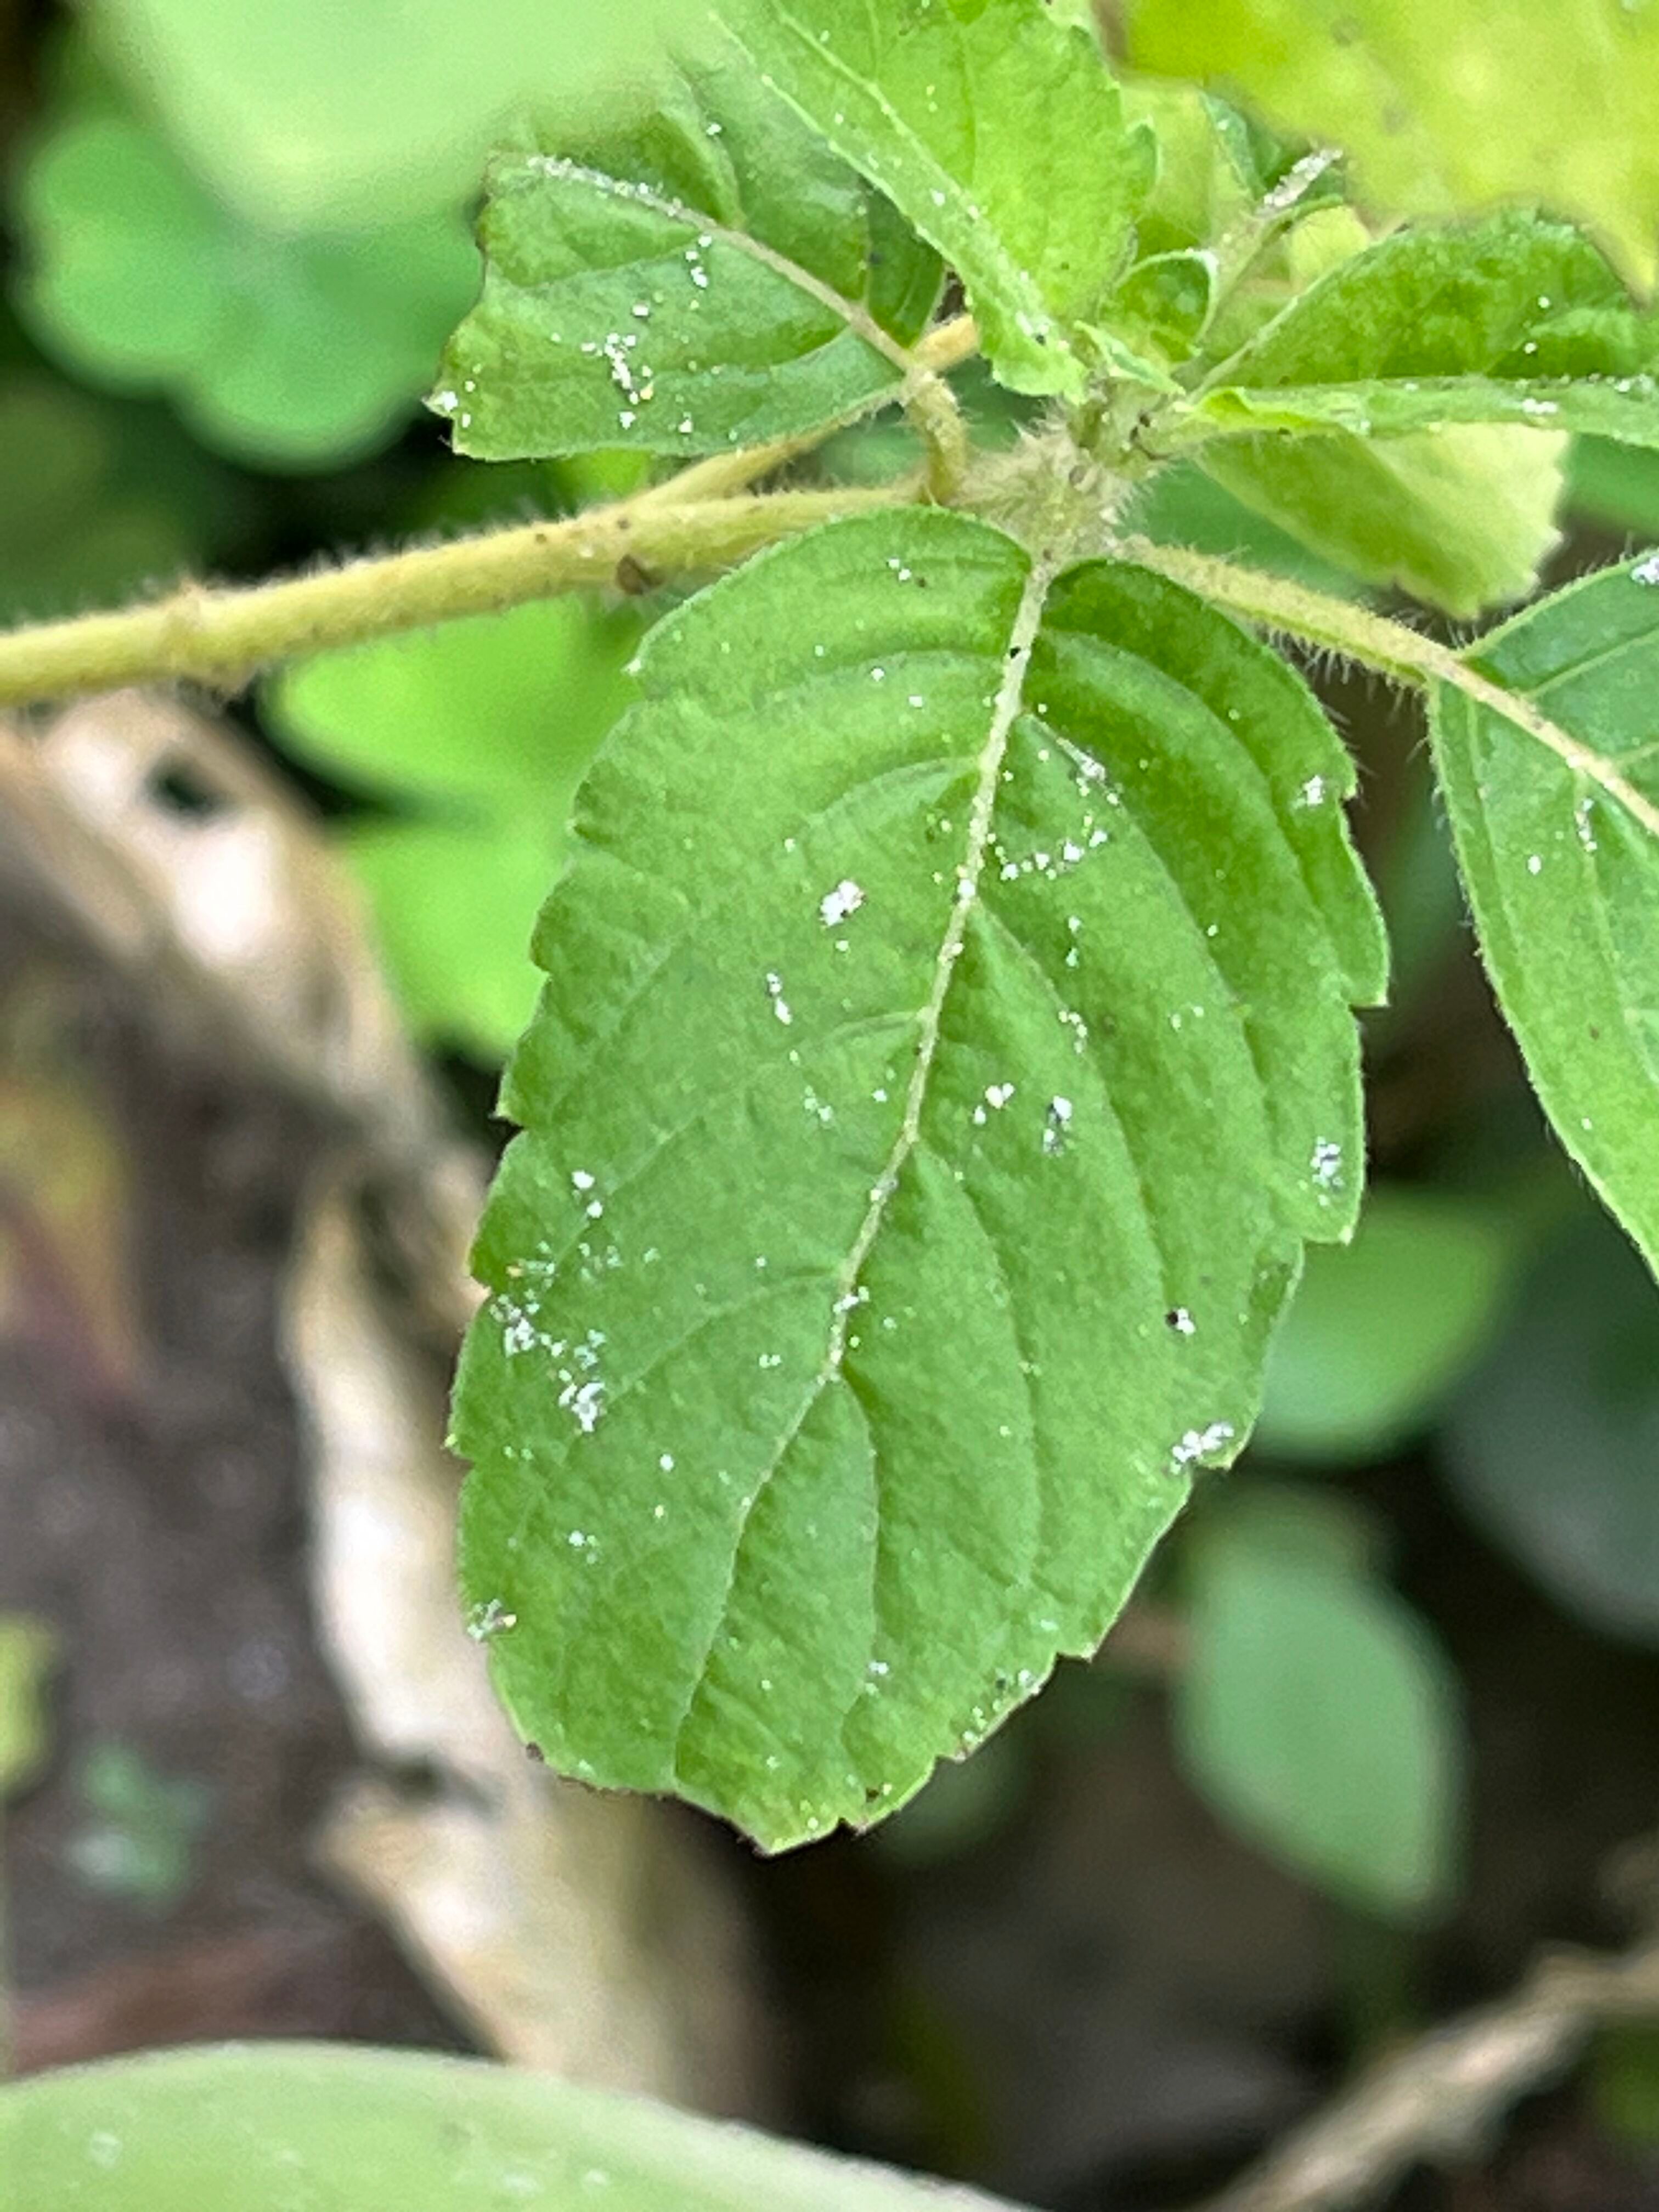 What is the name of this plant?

tulshi
